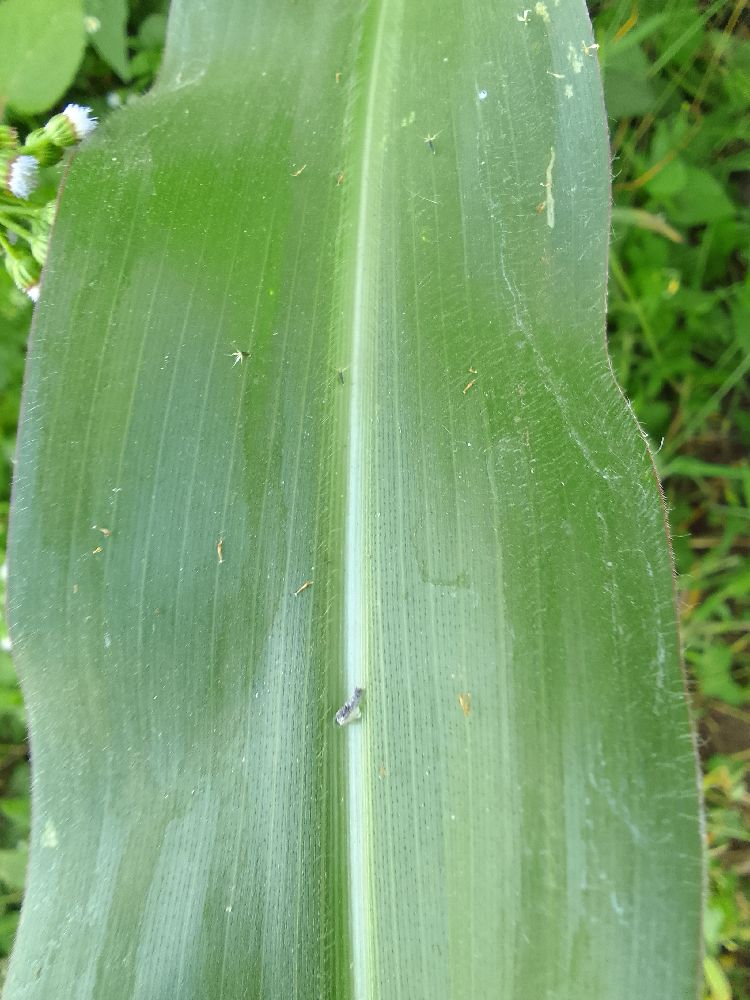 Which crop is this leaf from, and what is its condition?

maize, healthy
